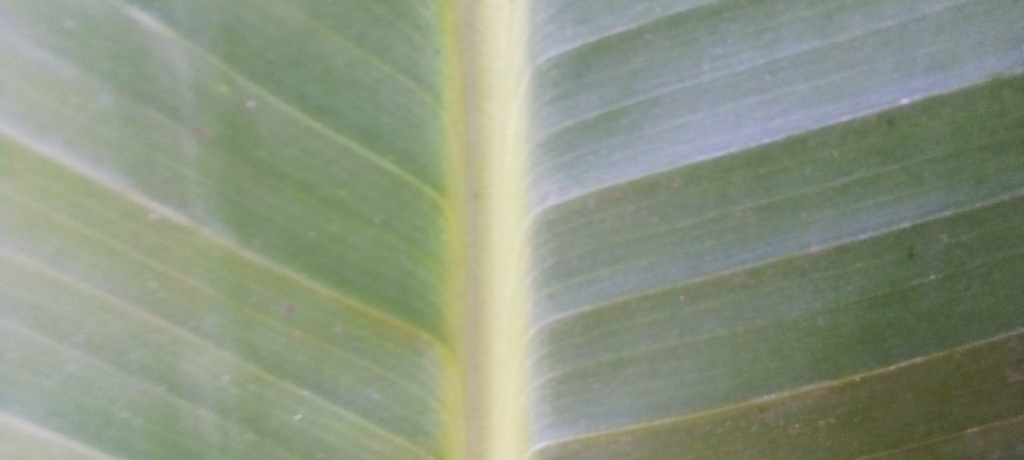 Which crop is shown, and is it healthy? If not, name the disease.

banana, healthy
